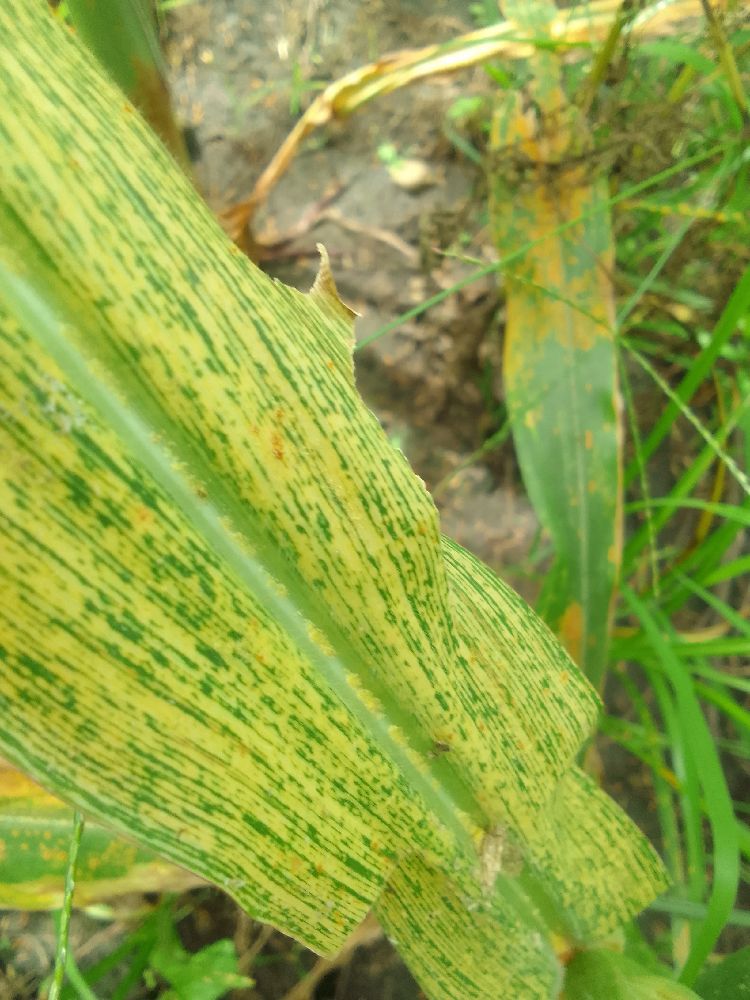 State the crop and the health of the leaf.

maize, maize streak virus
